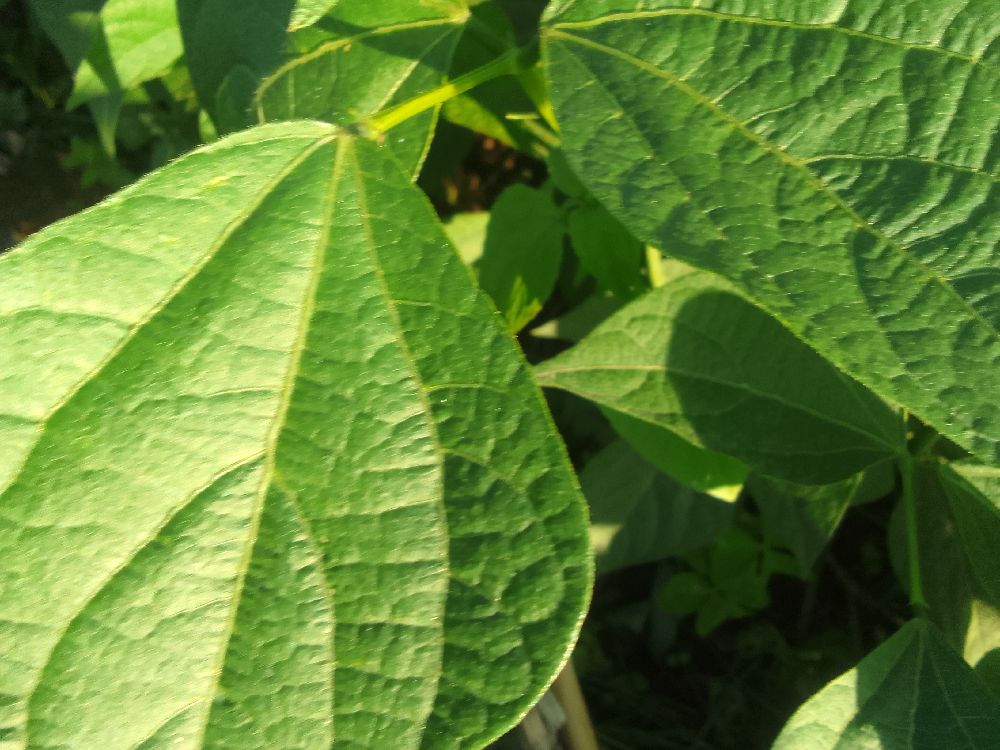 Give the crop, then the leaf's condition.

common bean, healthy
